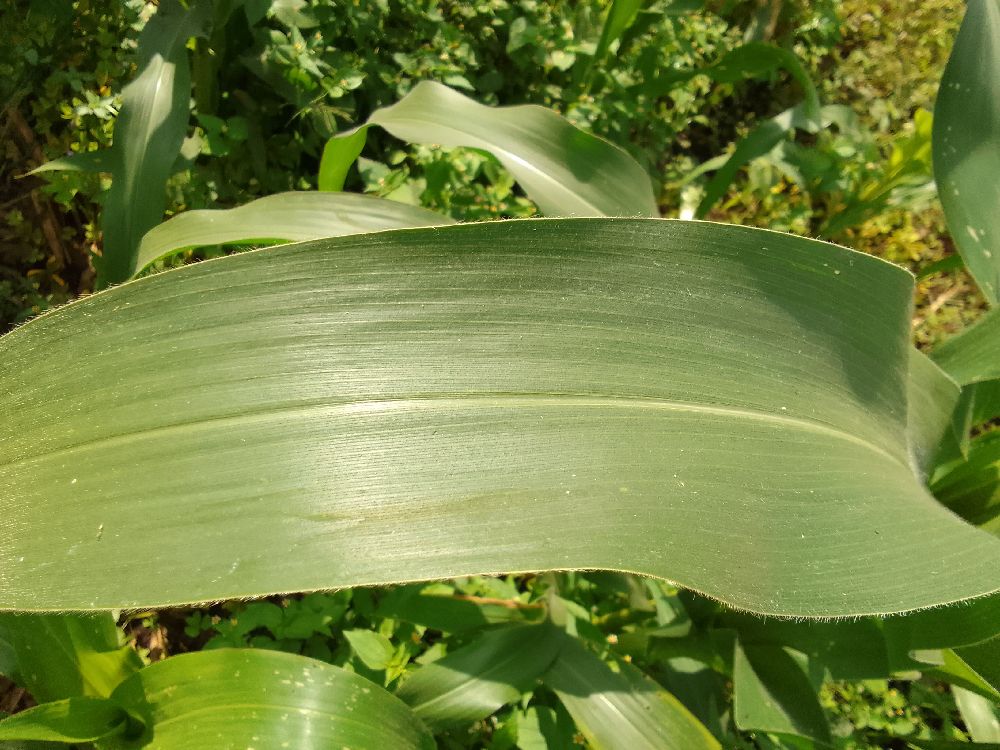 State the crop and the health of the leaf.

maize, healthy
